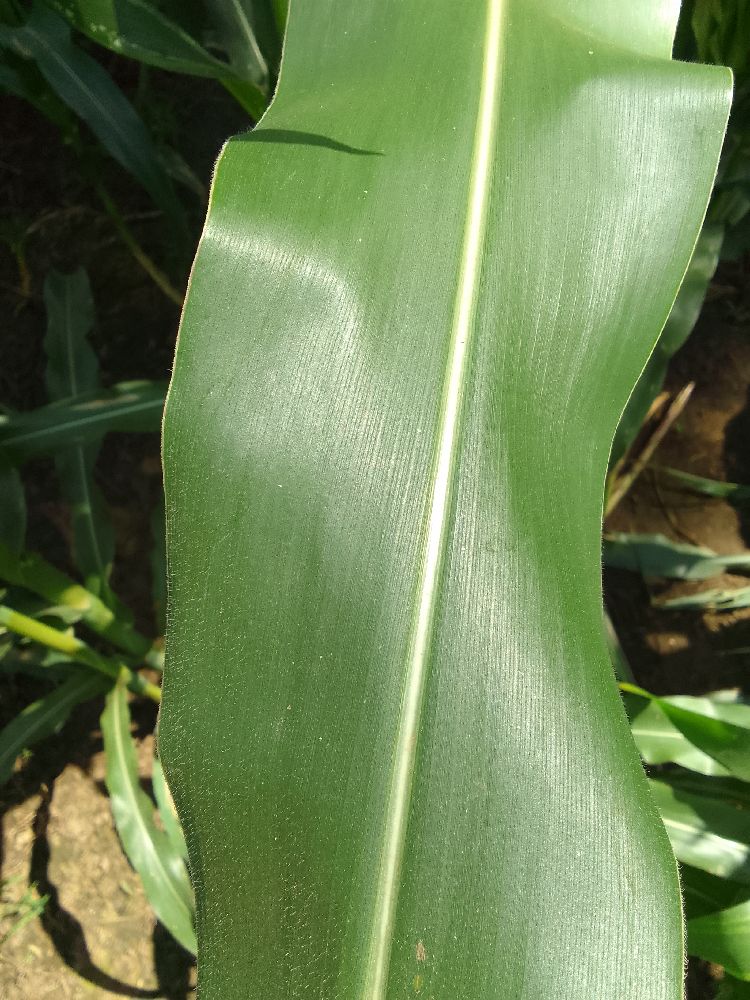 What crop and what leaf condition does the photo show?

maize, healthy
